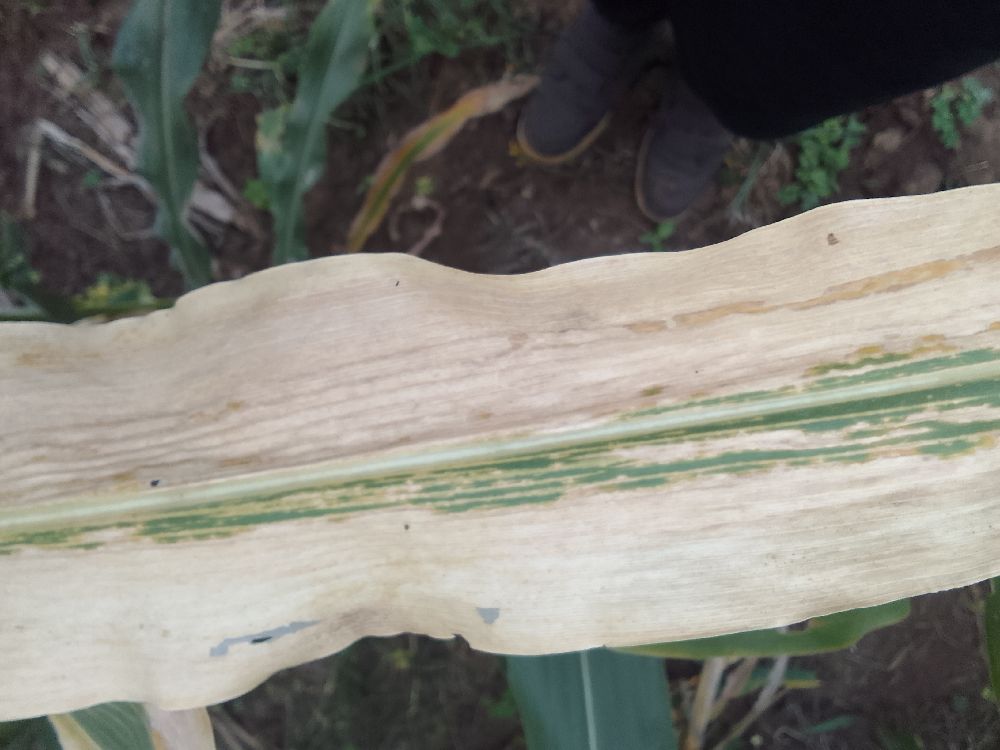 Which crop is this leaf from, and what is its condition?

maize, maize lethal necrosis
